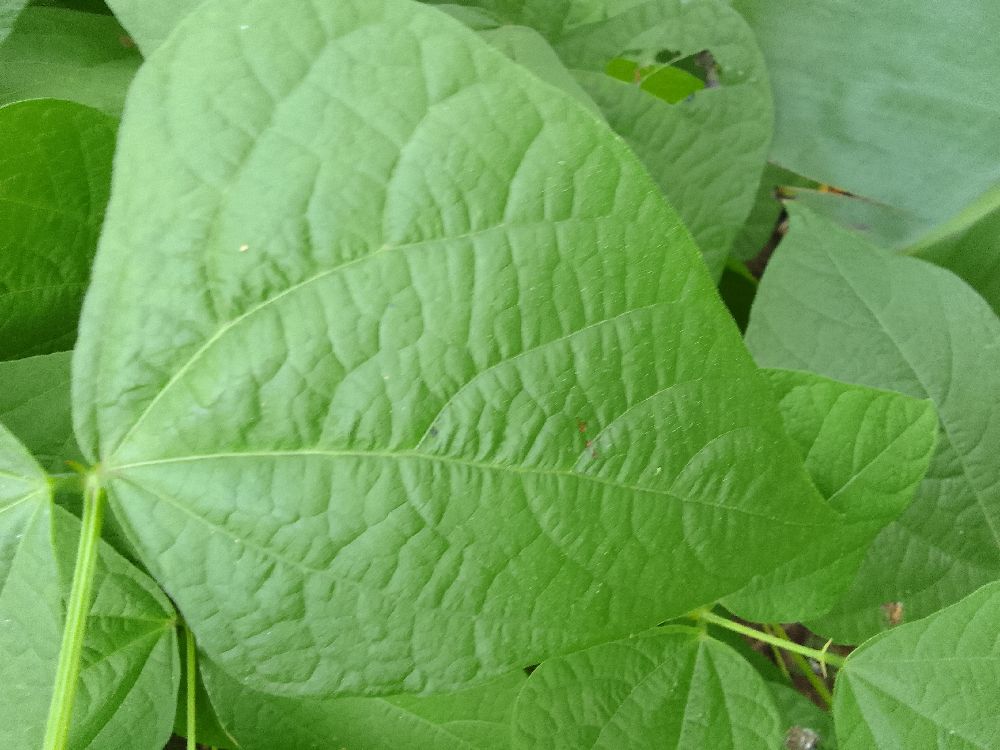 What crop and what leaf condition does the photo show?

common bean, healthy
